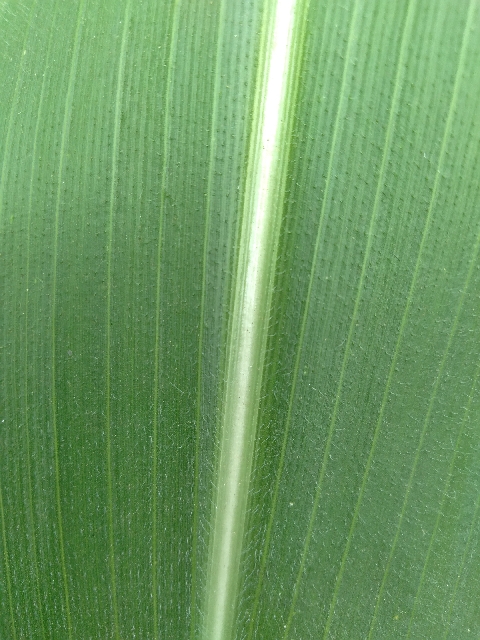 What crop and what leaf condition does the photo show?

maize, healthy
